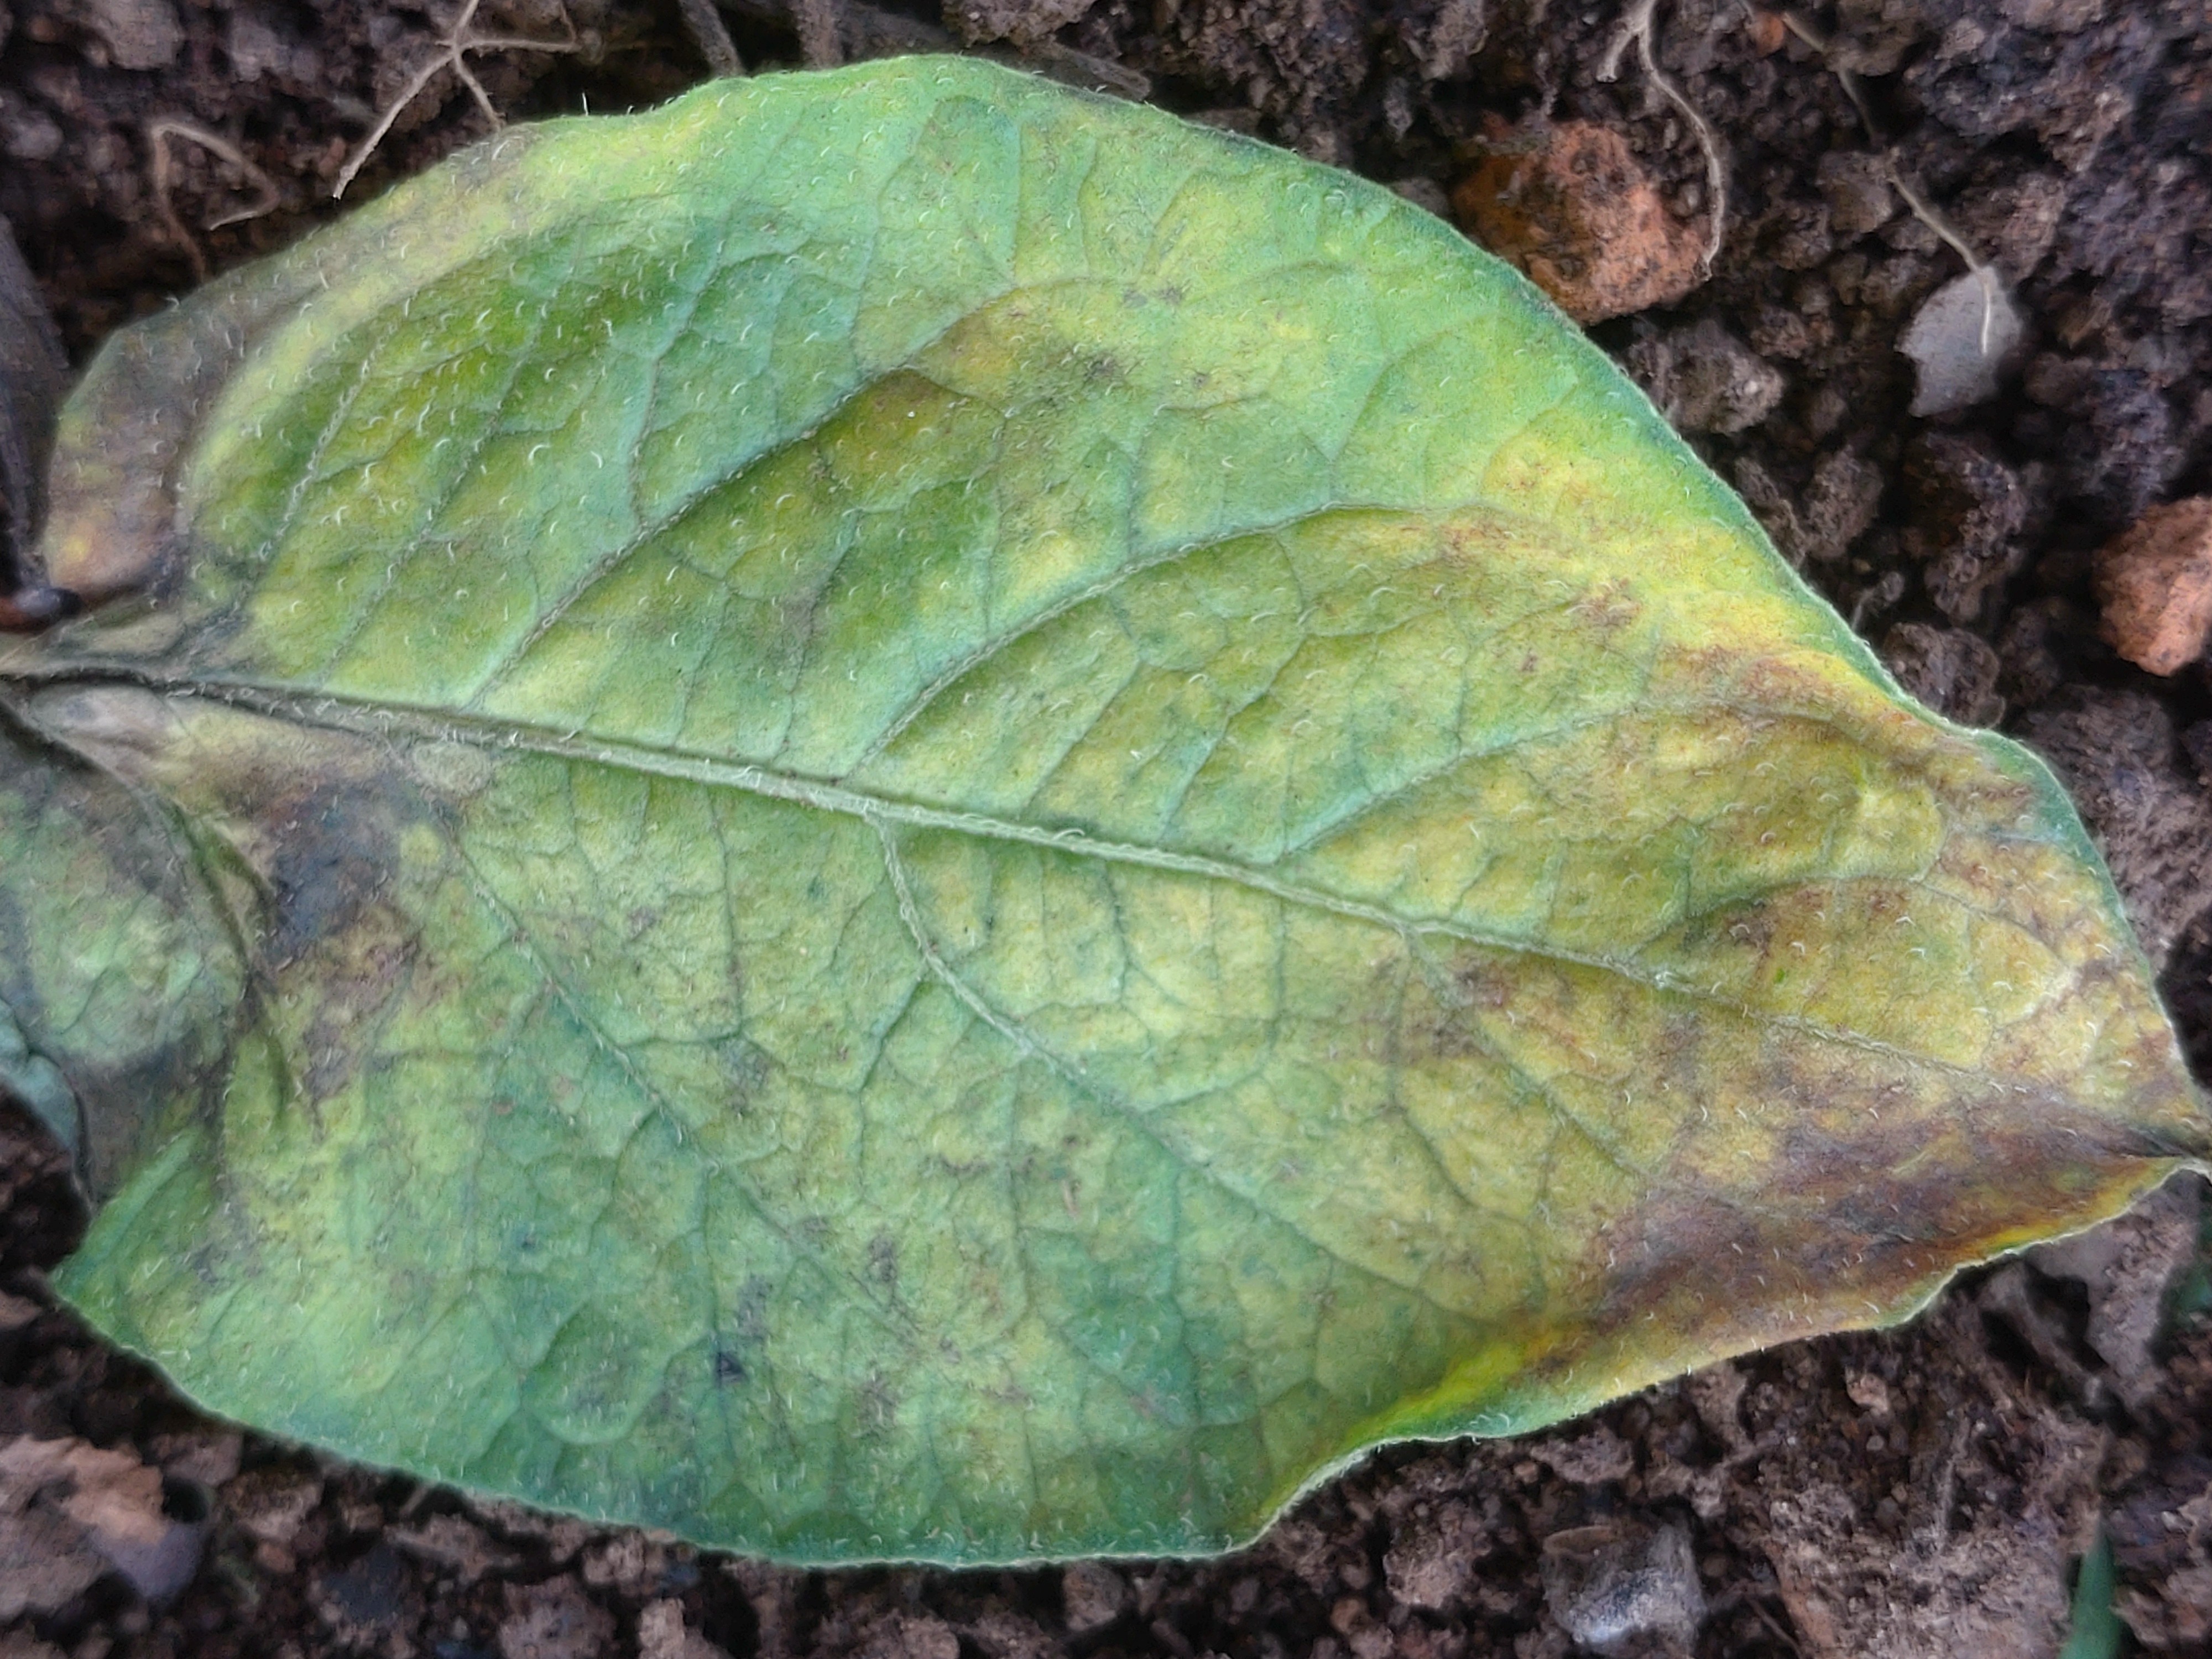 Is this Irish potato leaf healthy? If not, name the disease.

late blight
